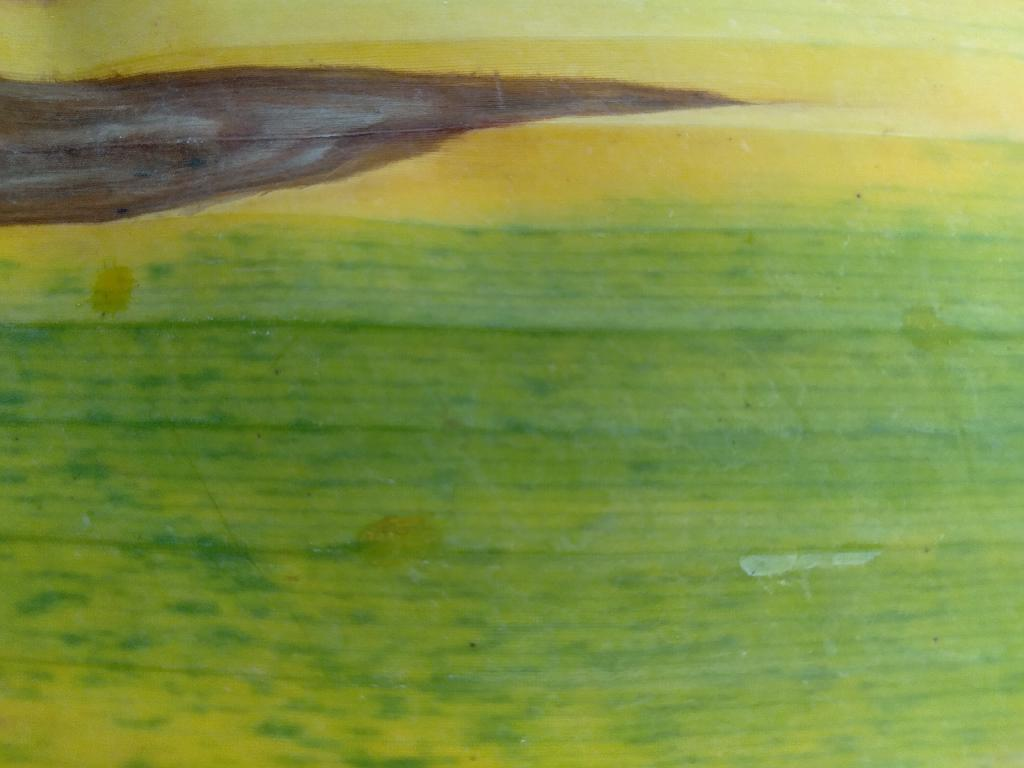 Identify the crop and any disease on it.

banana, fusarium wilt race 1
